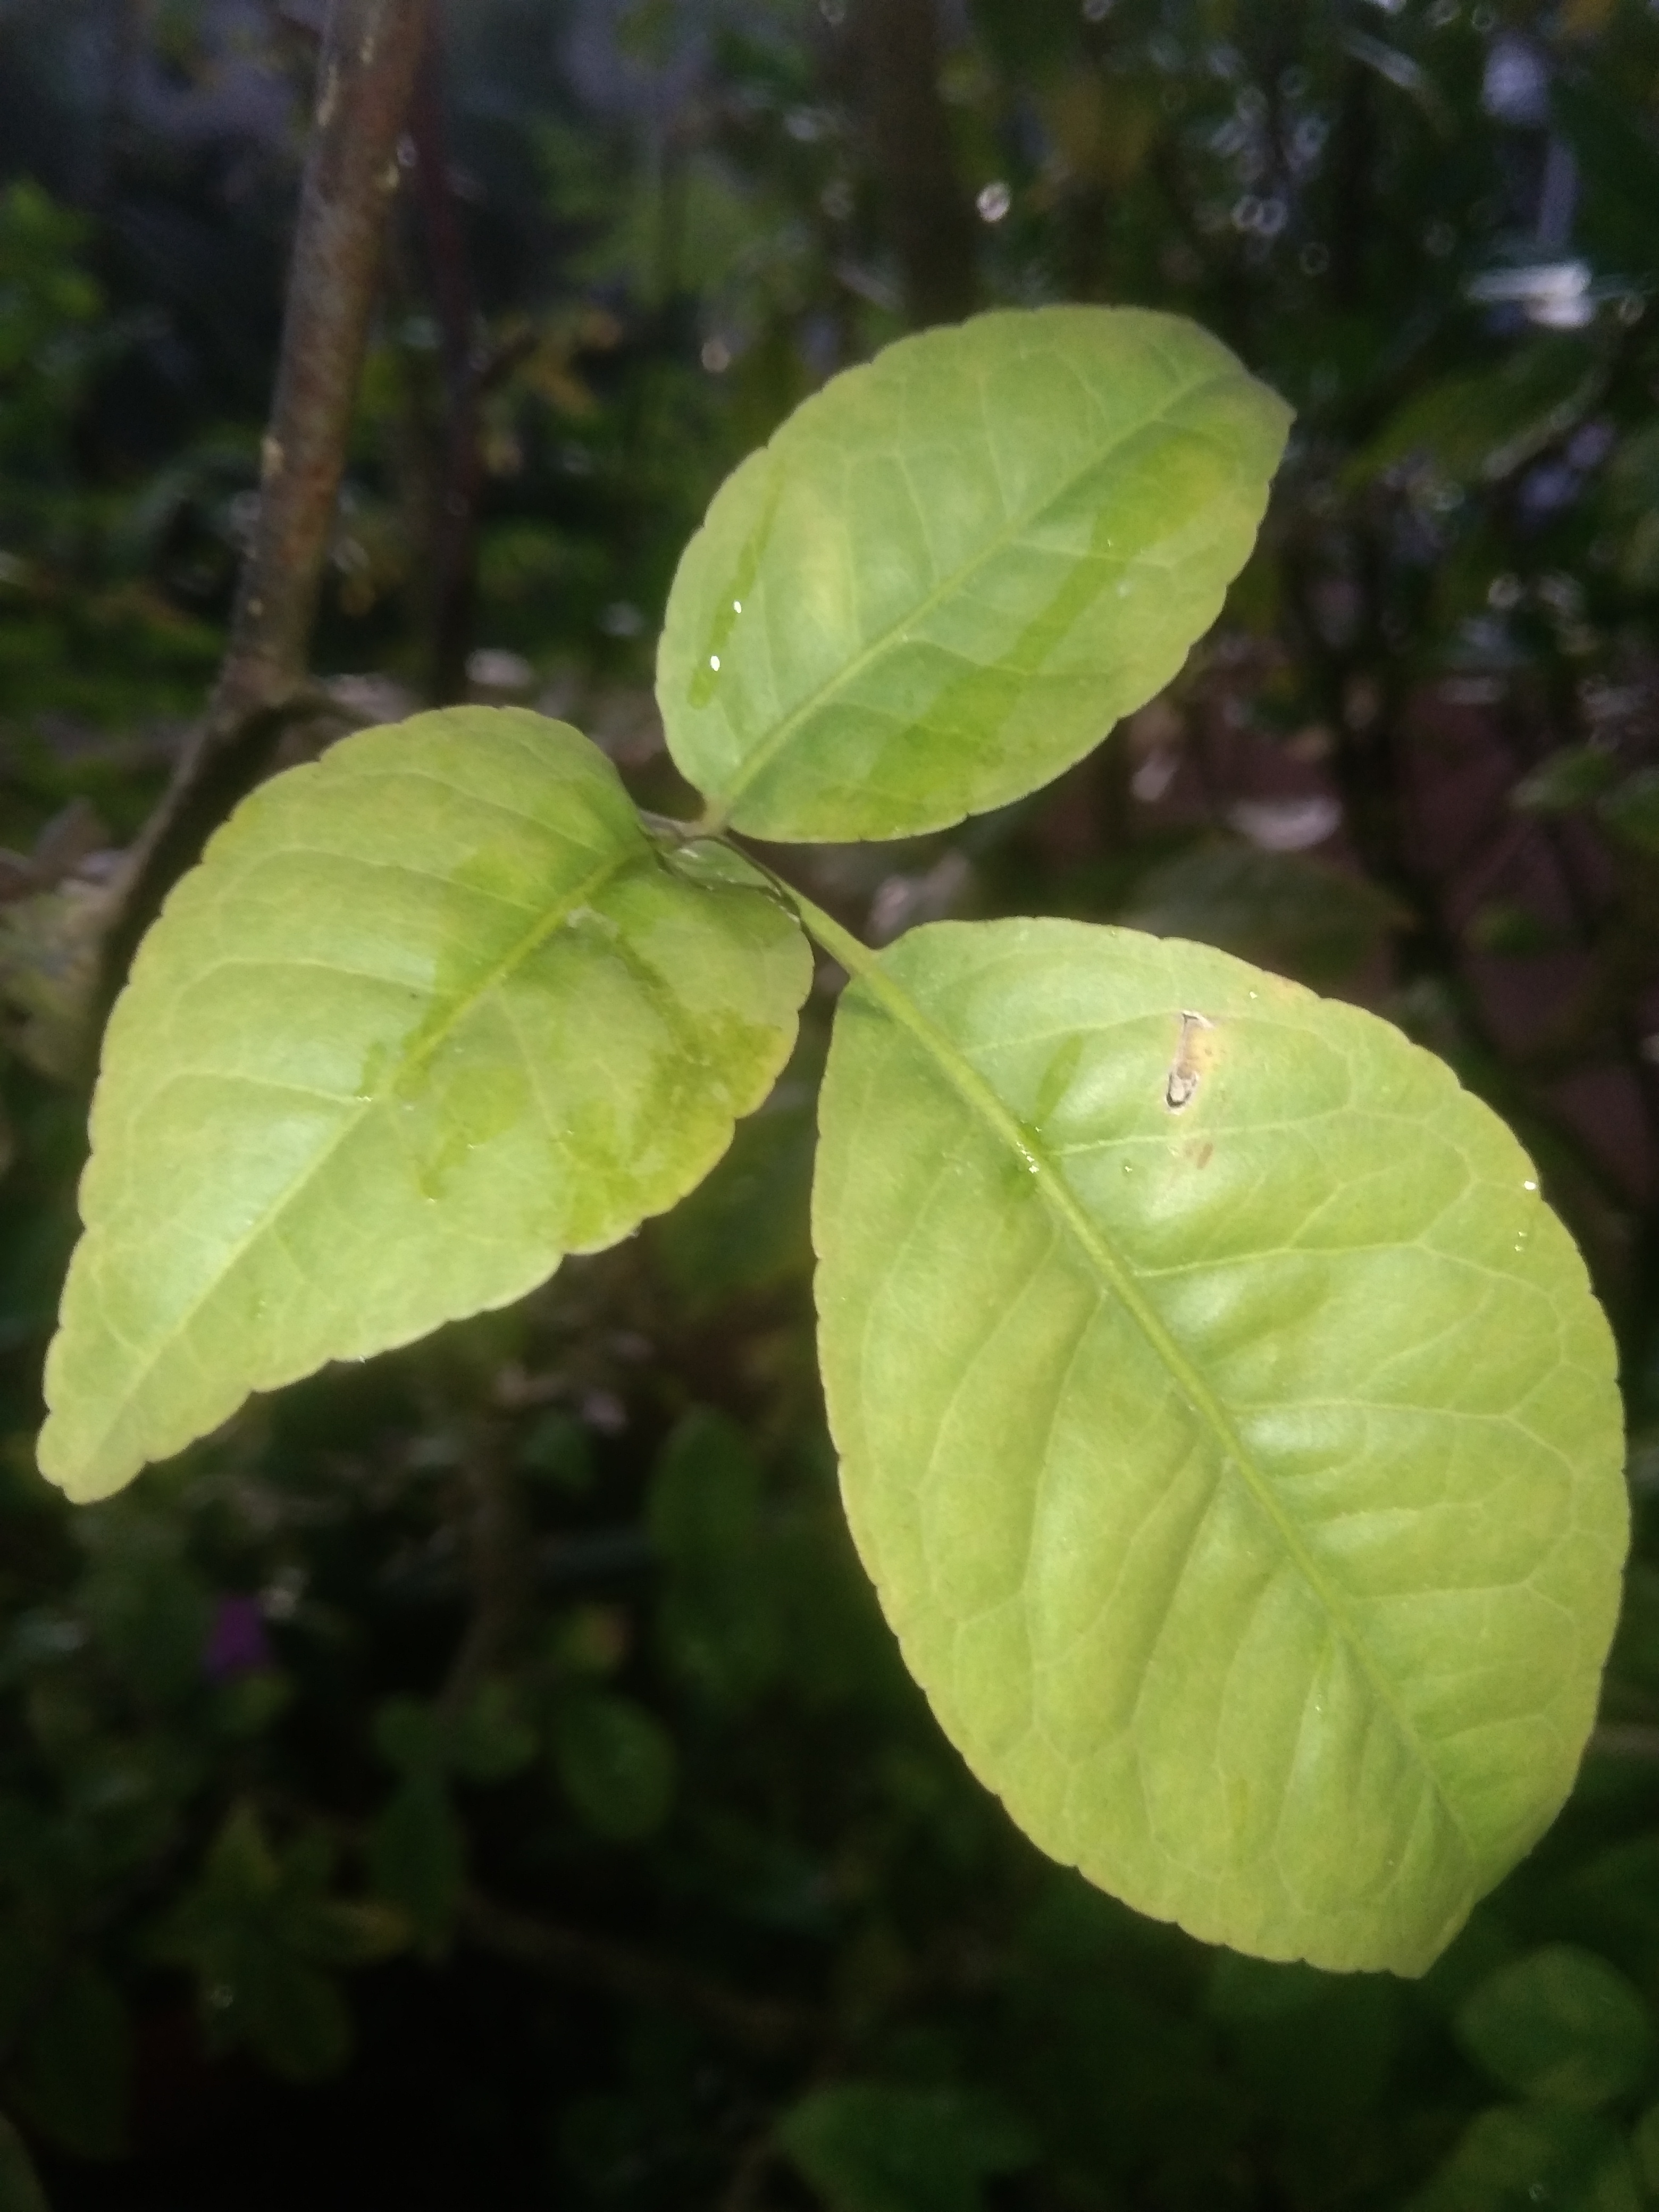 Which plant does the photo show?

wood apple
